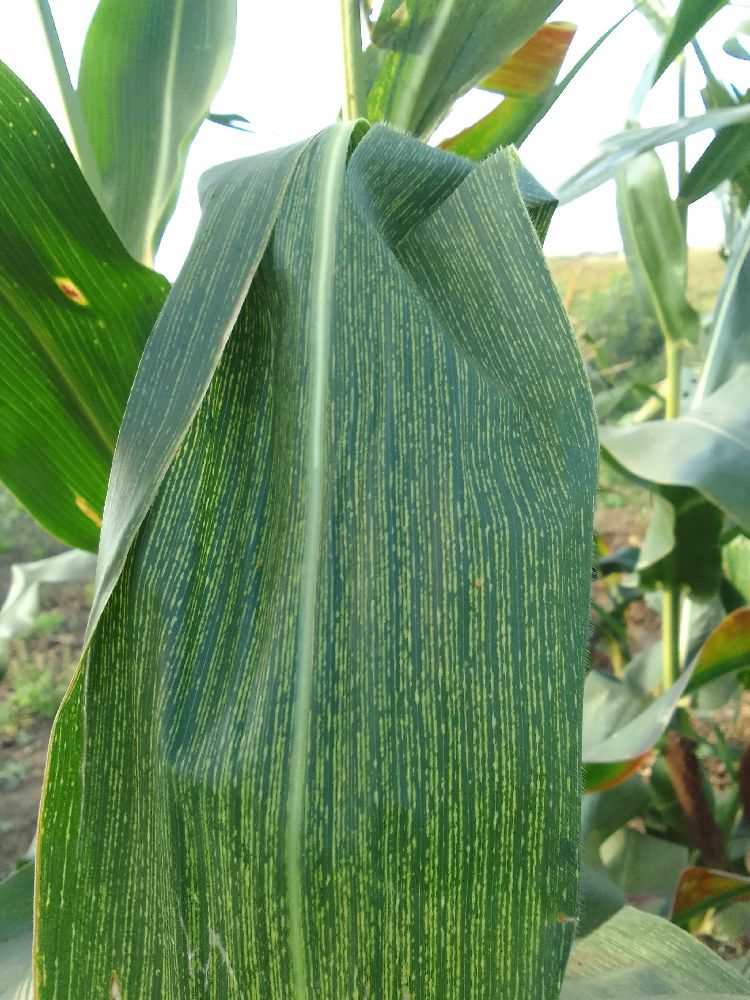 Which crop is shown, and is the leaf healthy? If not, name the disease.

maize, maize streak virus
